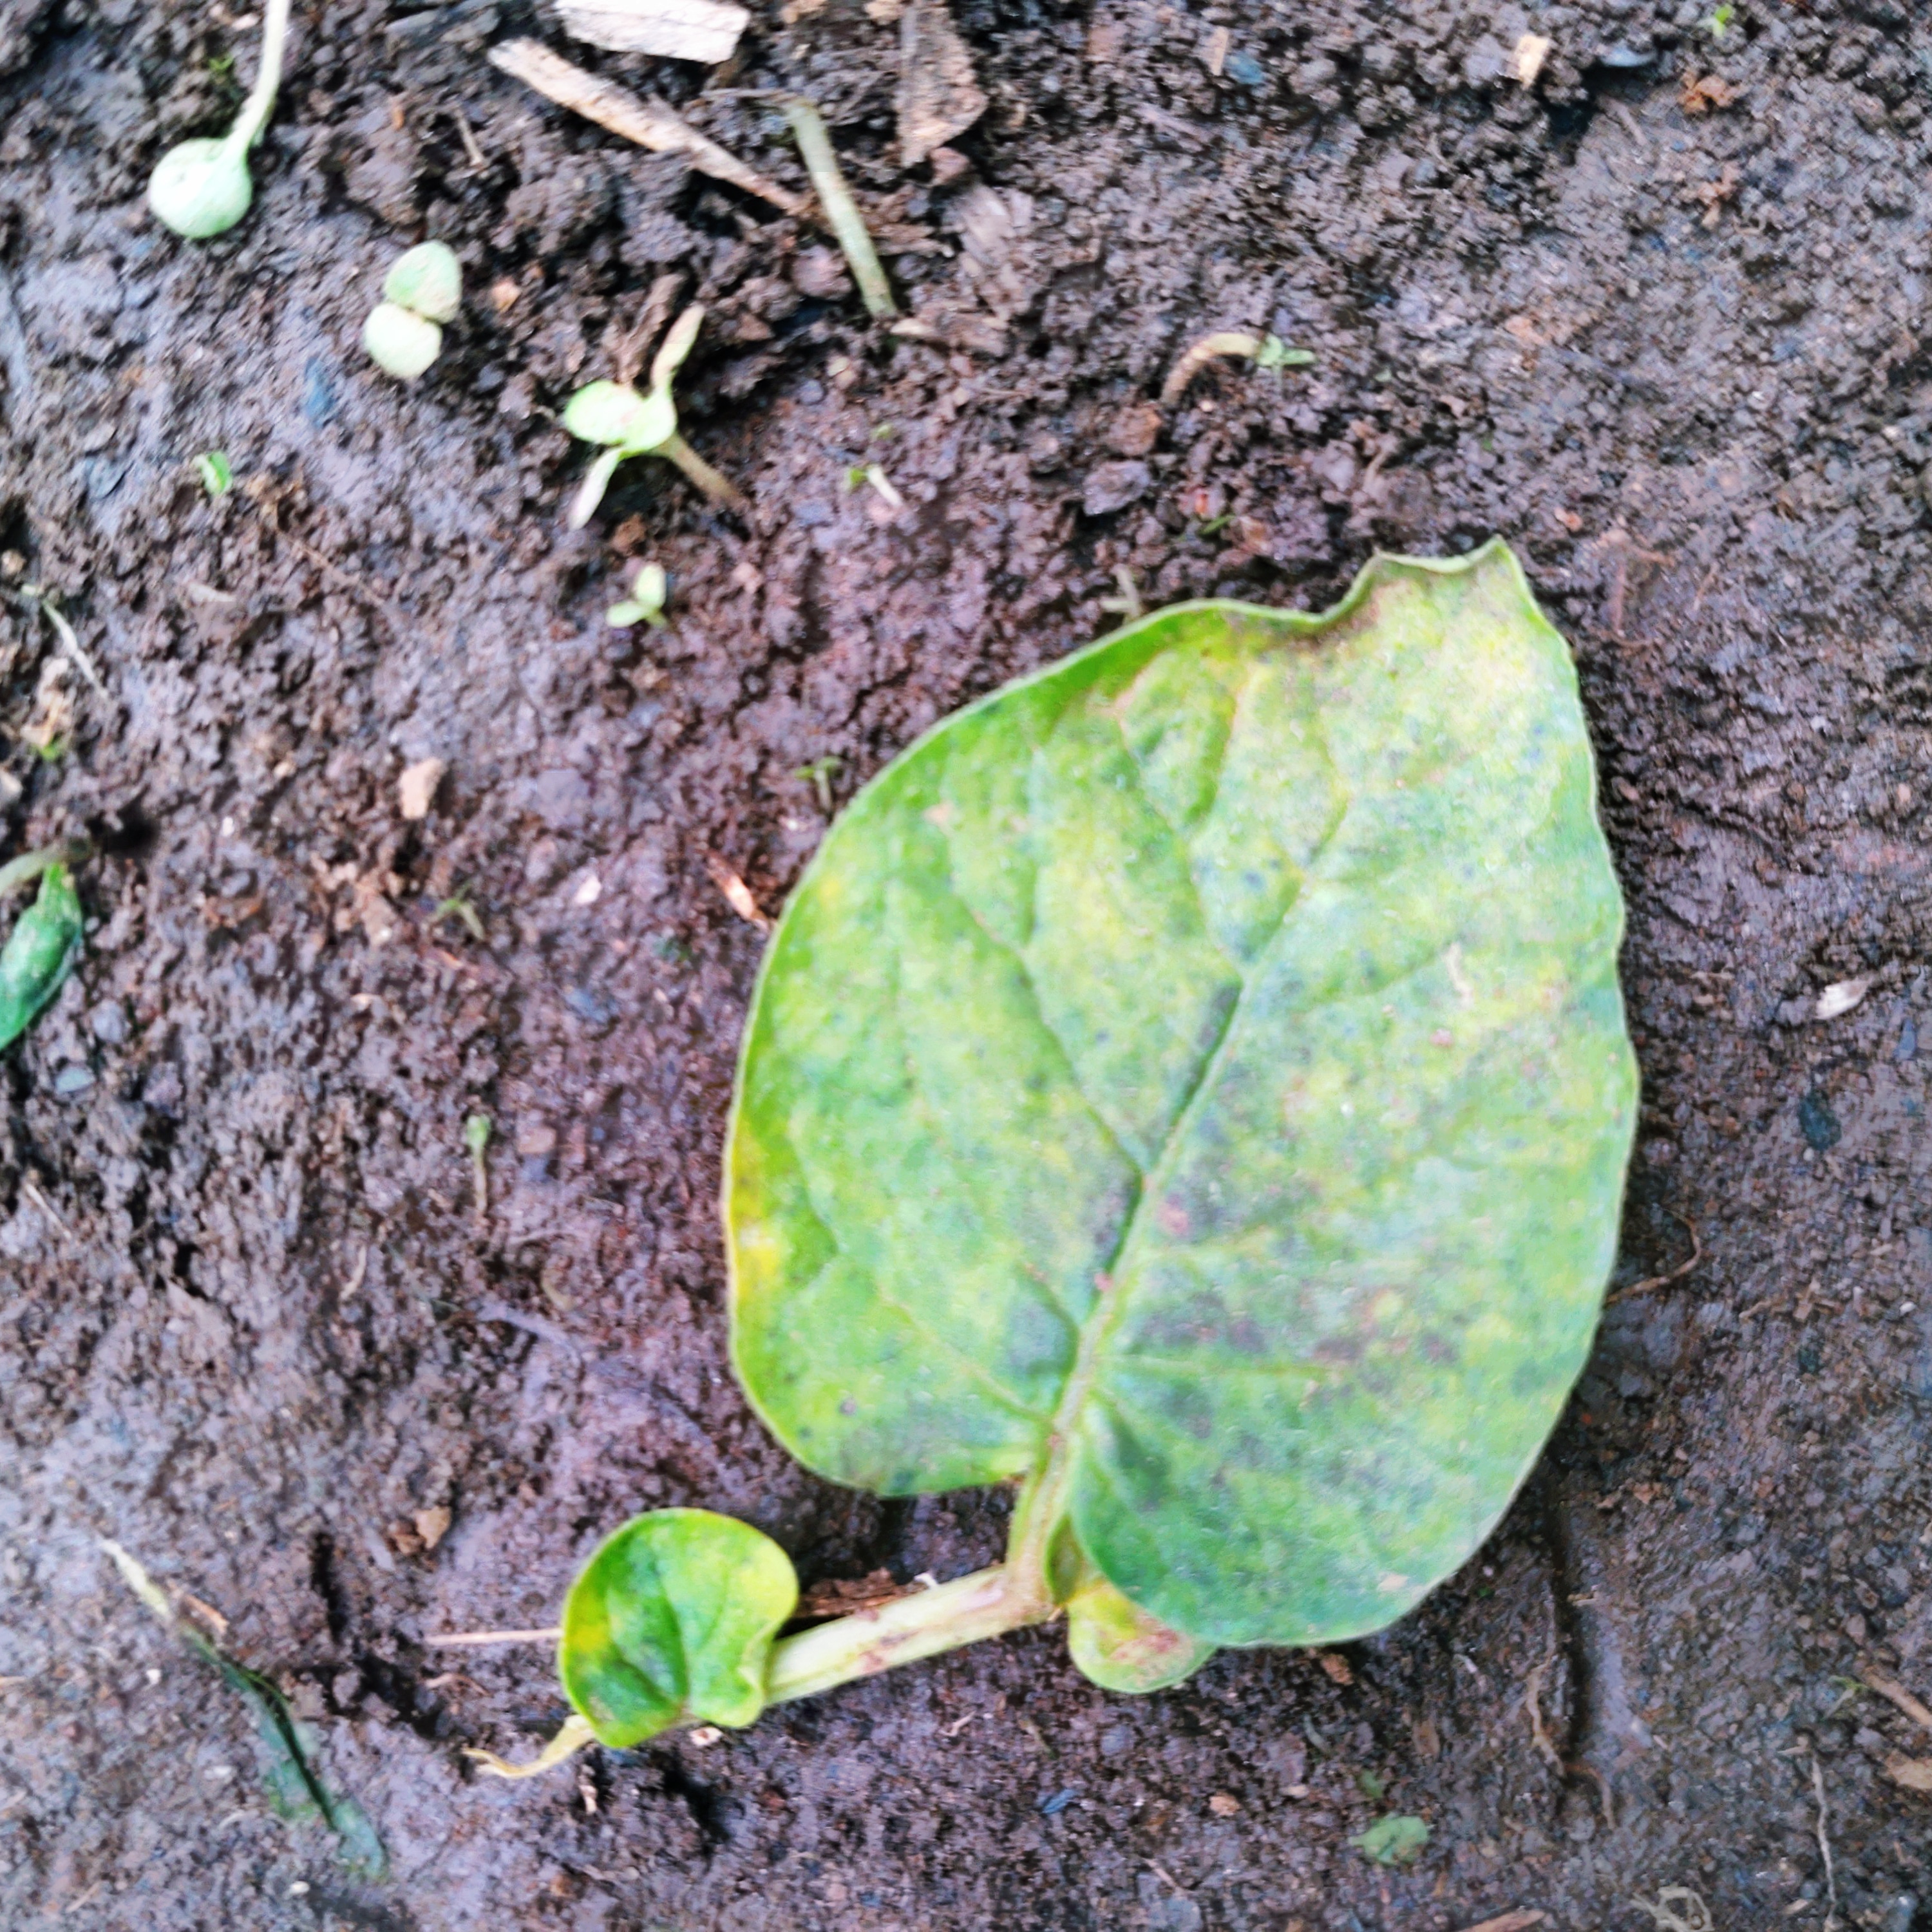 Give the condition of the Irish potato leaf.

late blight
